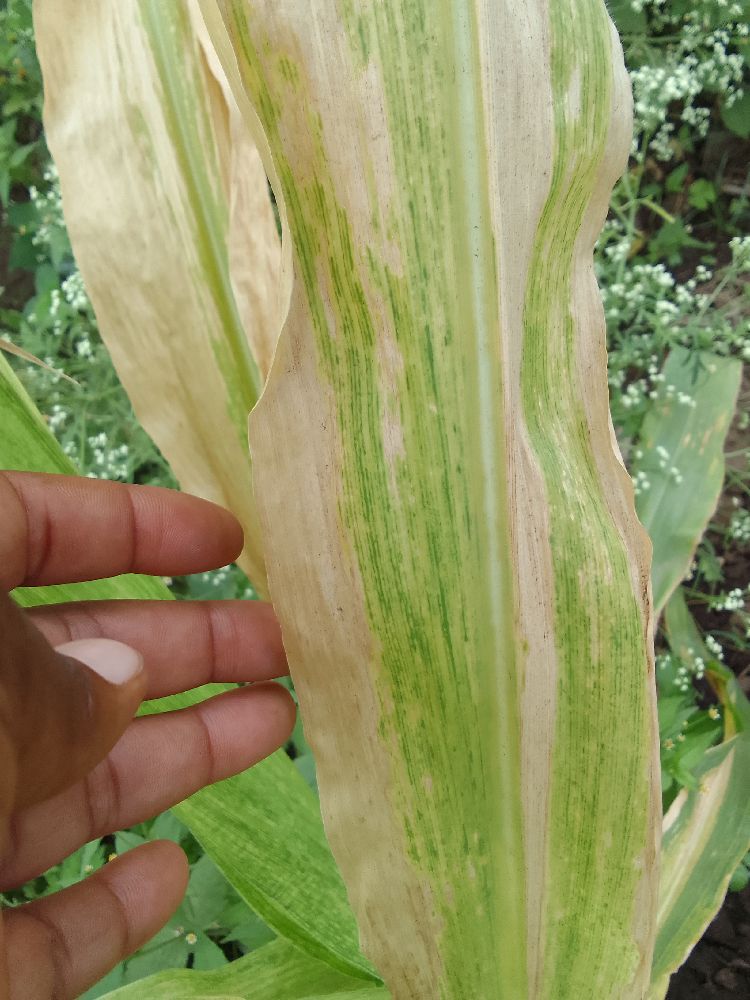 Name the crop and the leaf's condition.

maize, maize lethal necrosis
